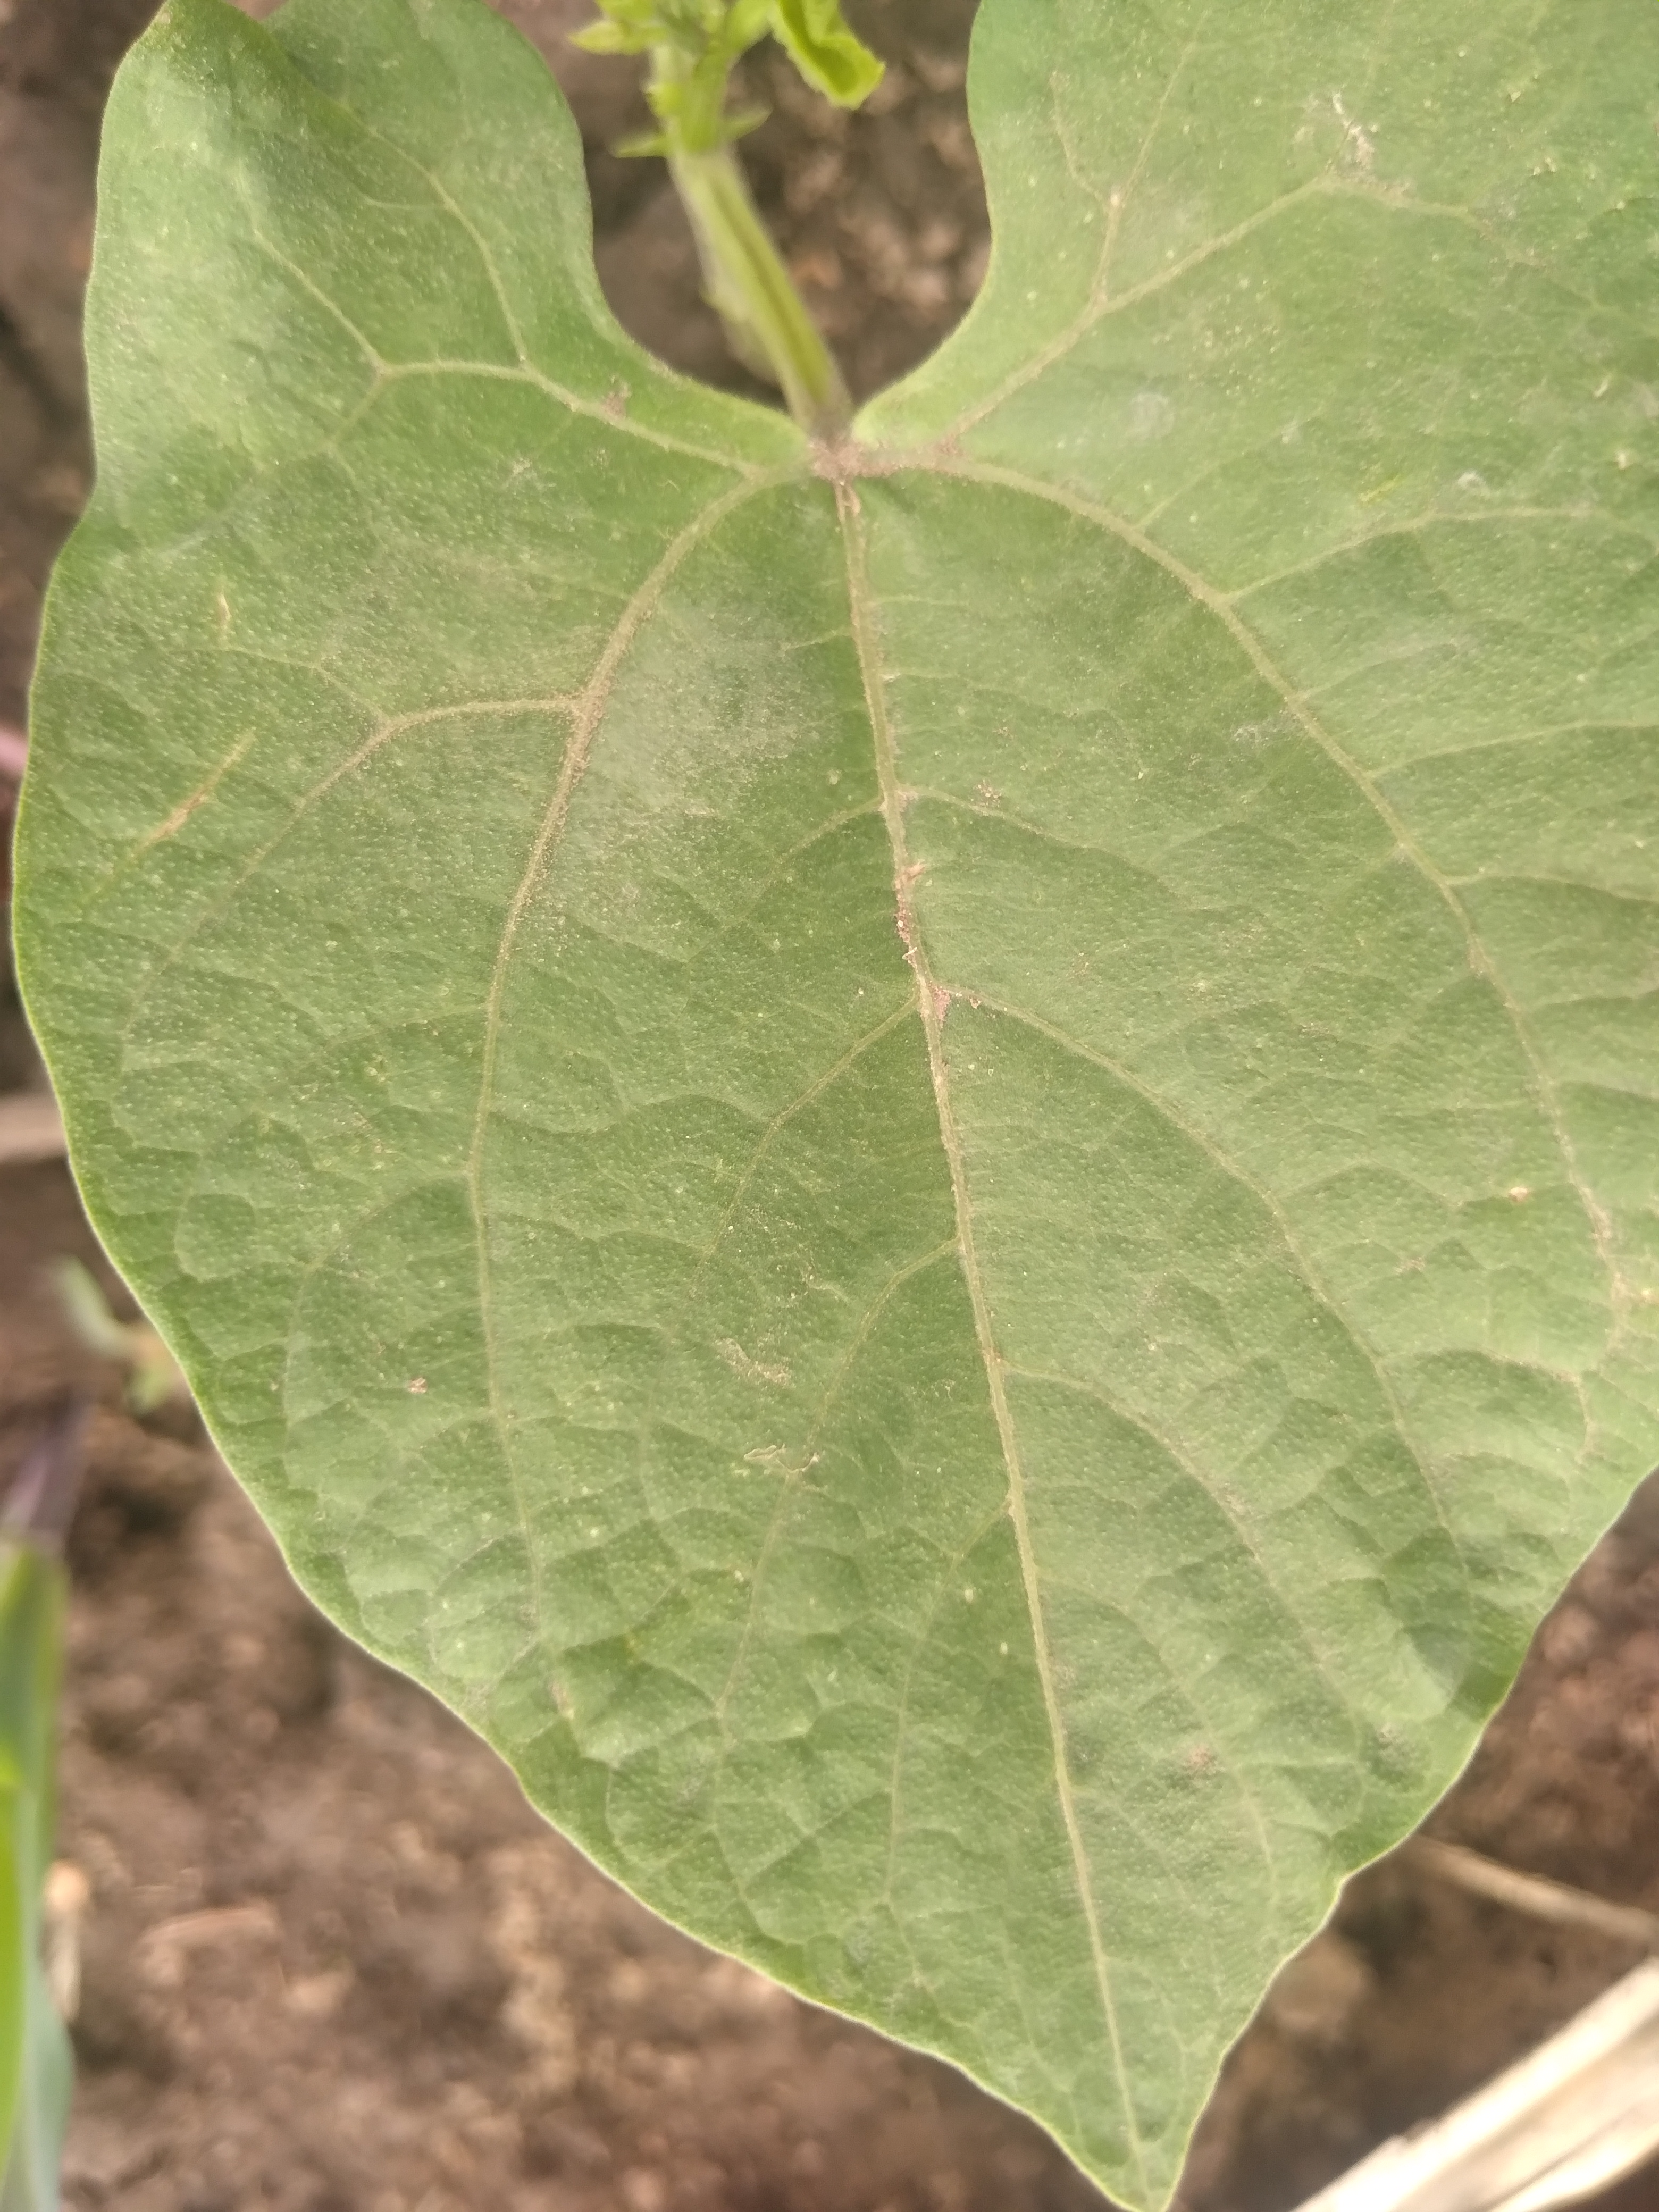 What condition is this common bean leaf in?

healthy
